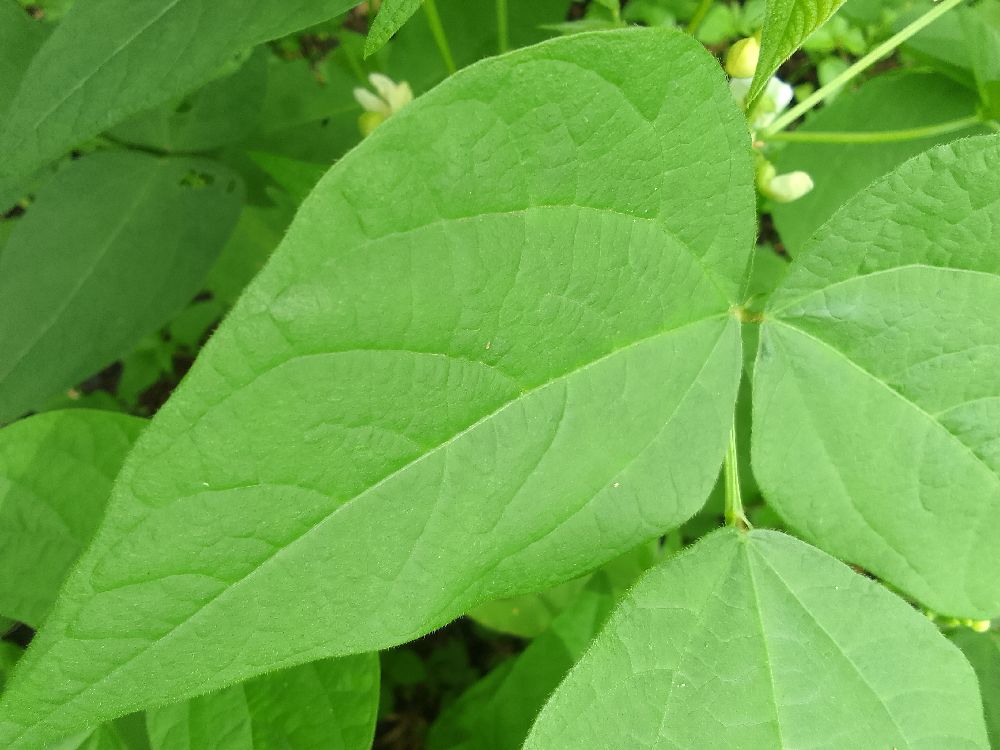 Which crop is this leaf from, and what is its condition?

common bean, healthy
